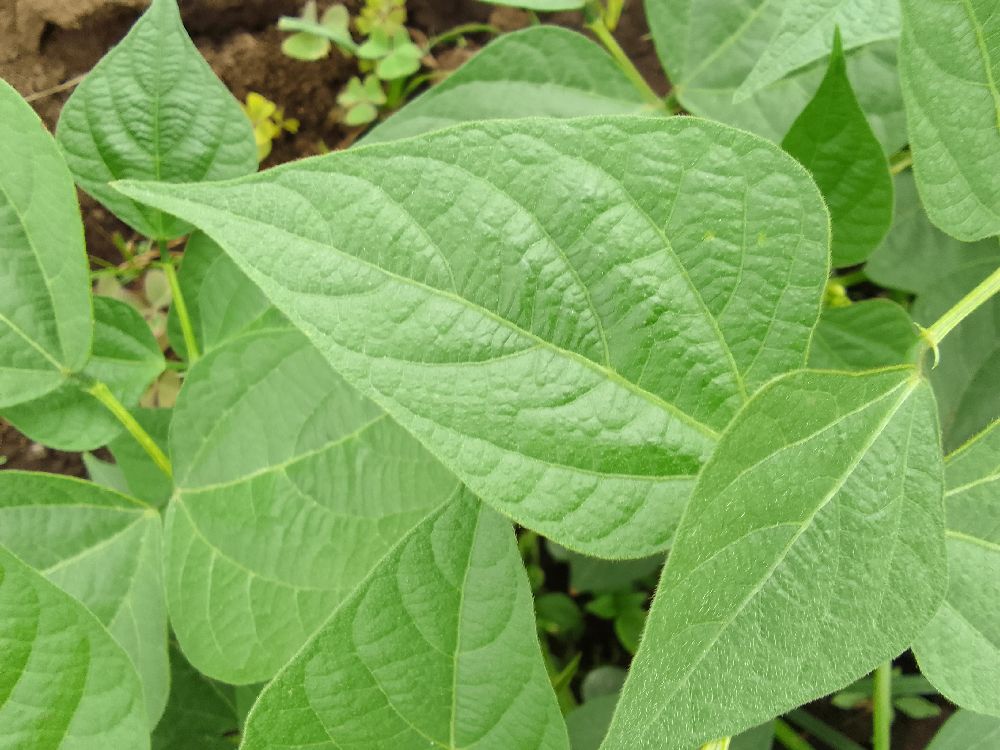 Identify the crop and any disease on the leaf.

common bean, healthy
